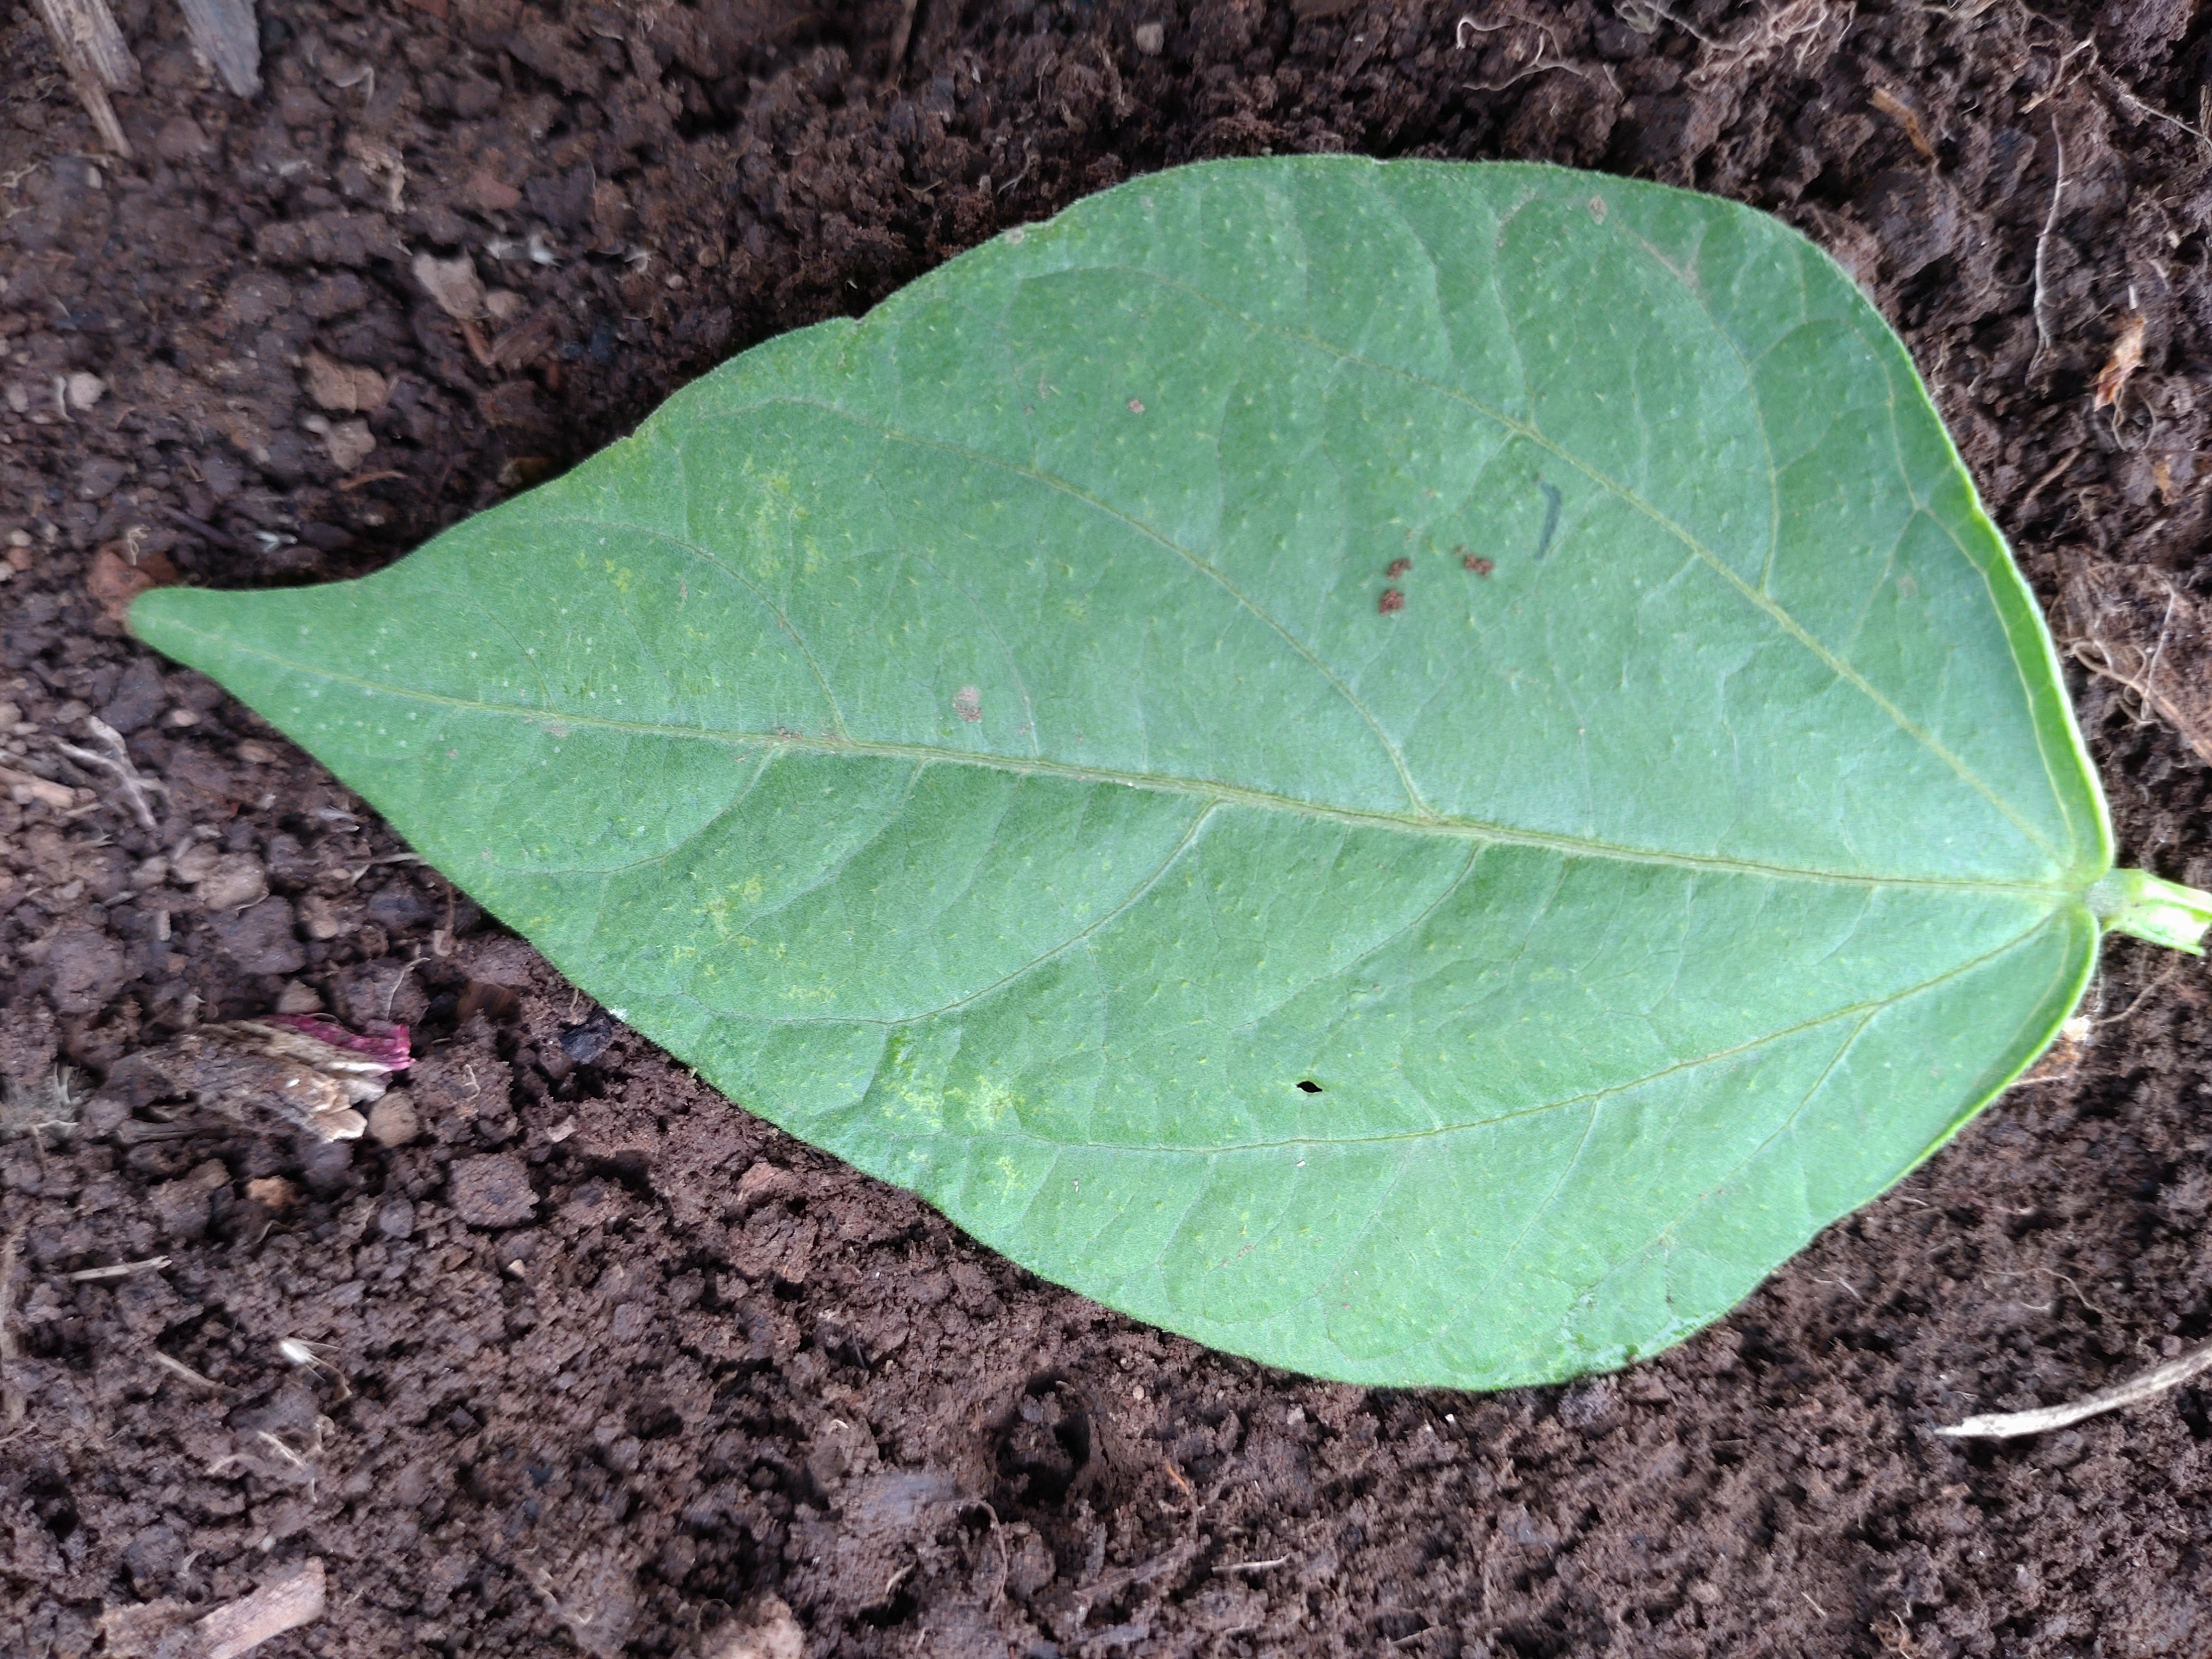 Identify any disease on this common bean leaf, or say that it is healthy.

healthy
